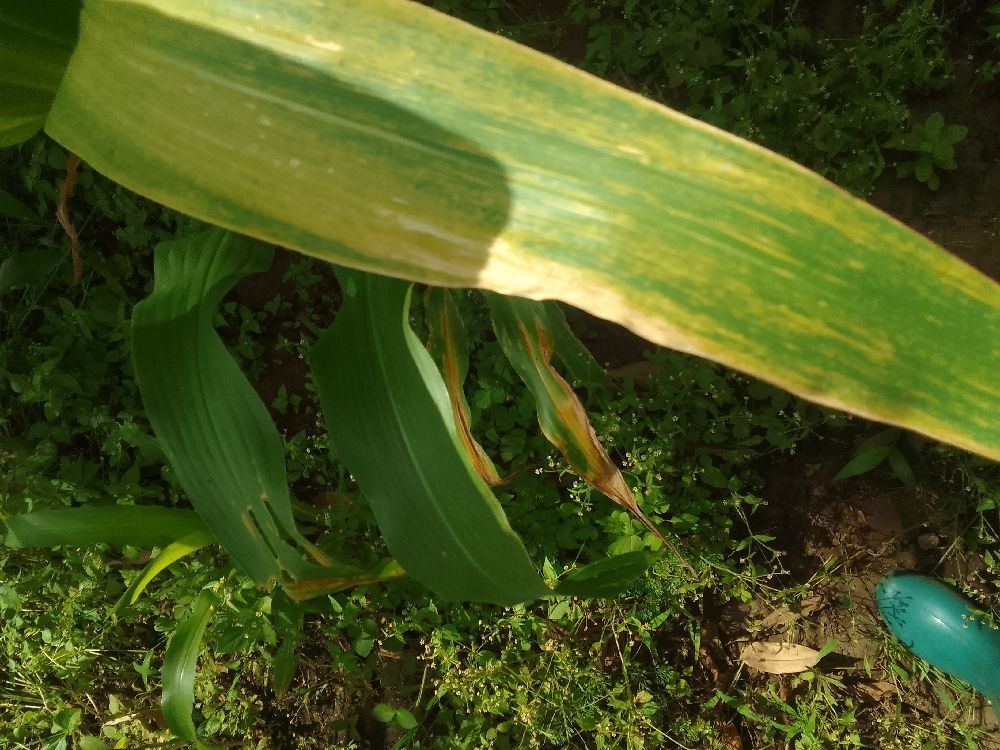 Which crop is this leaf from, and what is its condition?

maize, maize lethal necrosis
